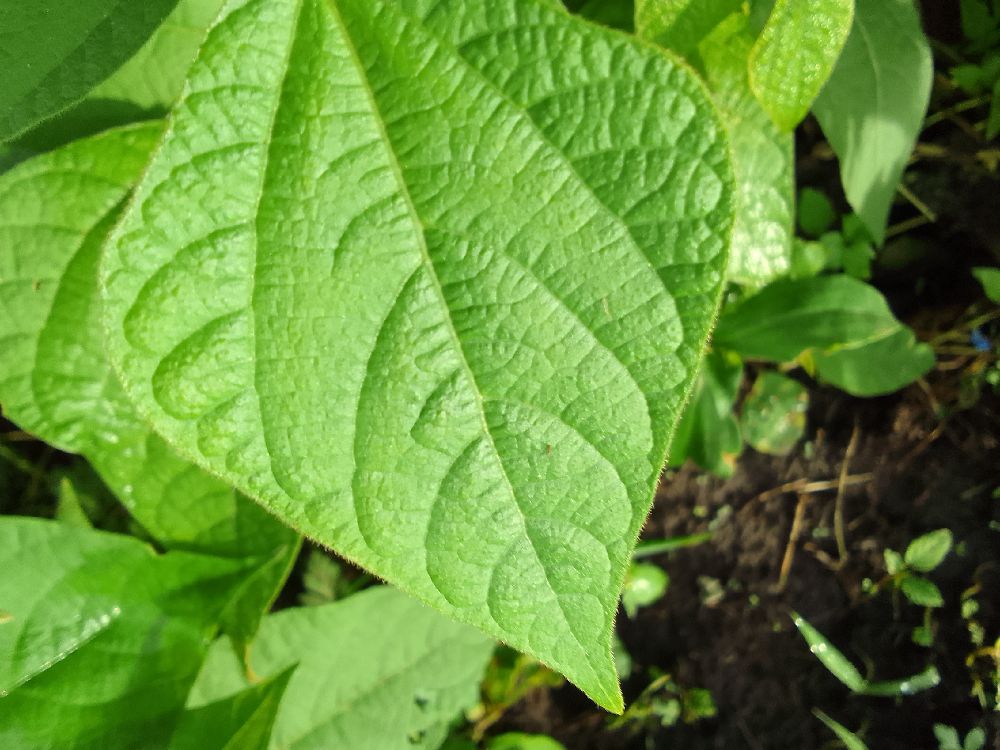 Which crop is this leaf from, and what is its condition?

common bean, healthy
